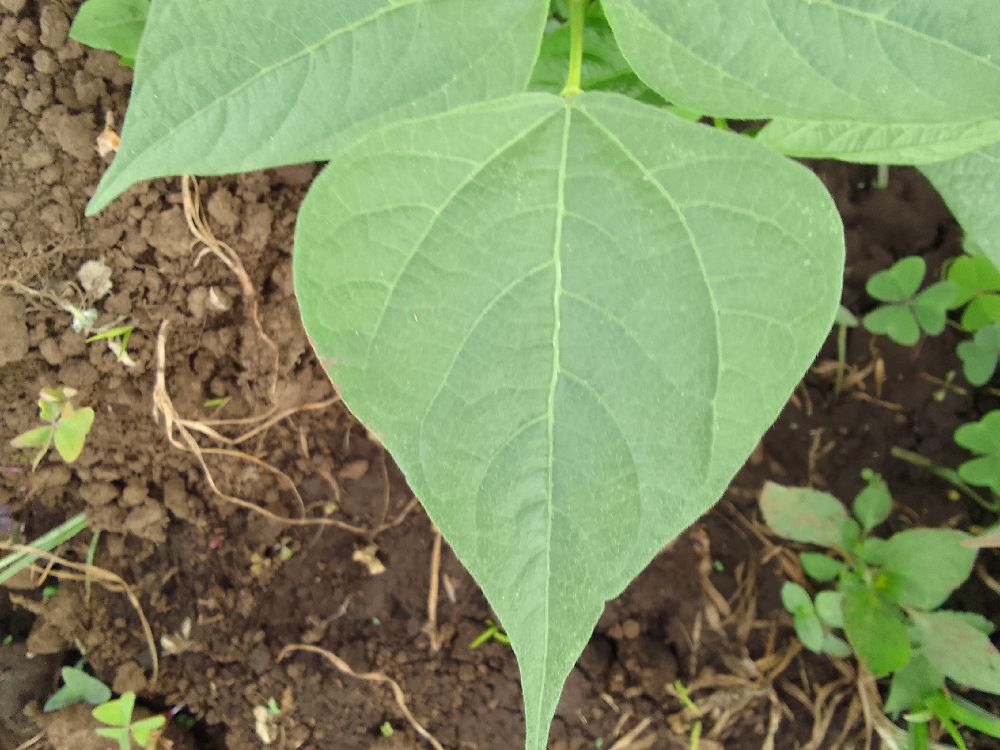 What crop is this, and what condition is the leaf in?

common bean, healthy
